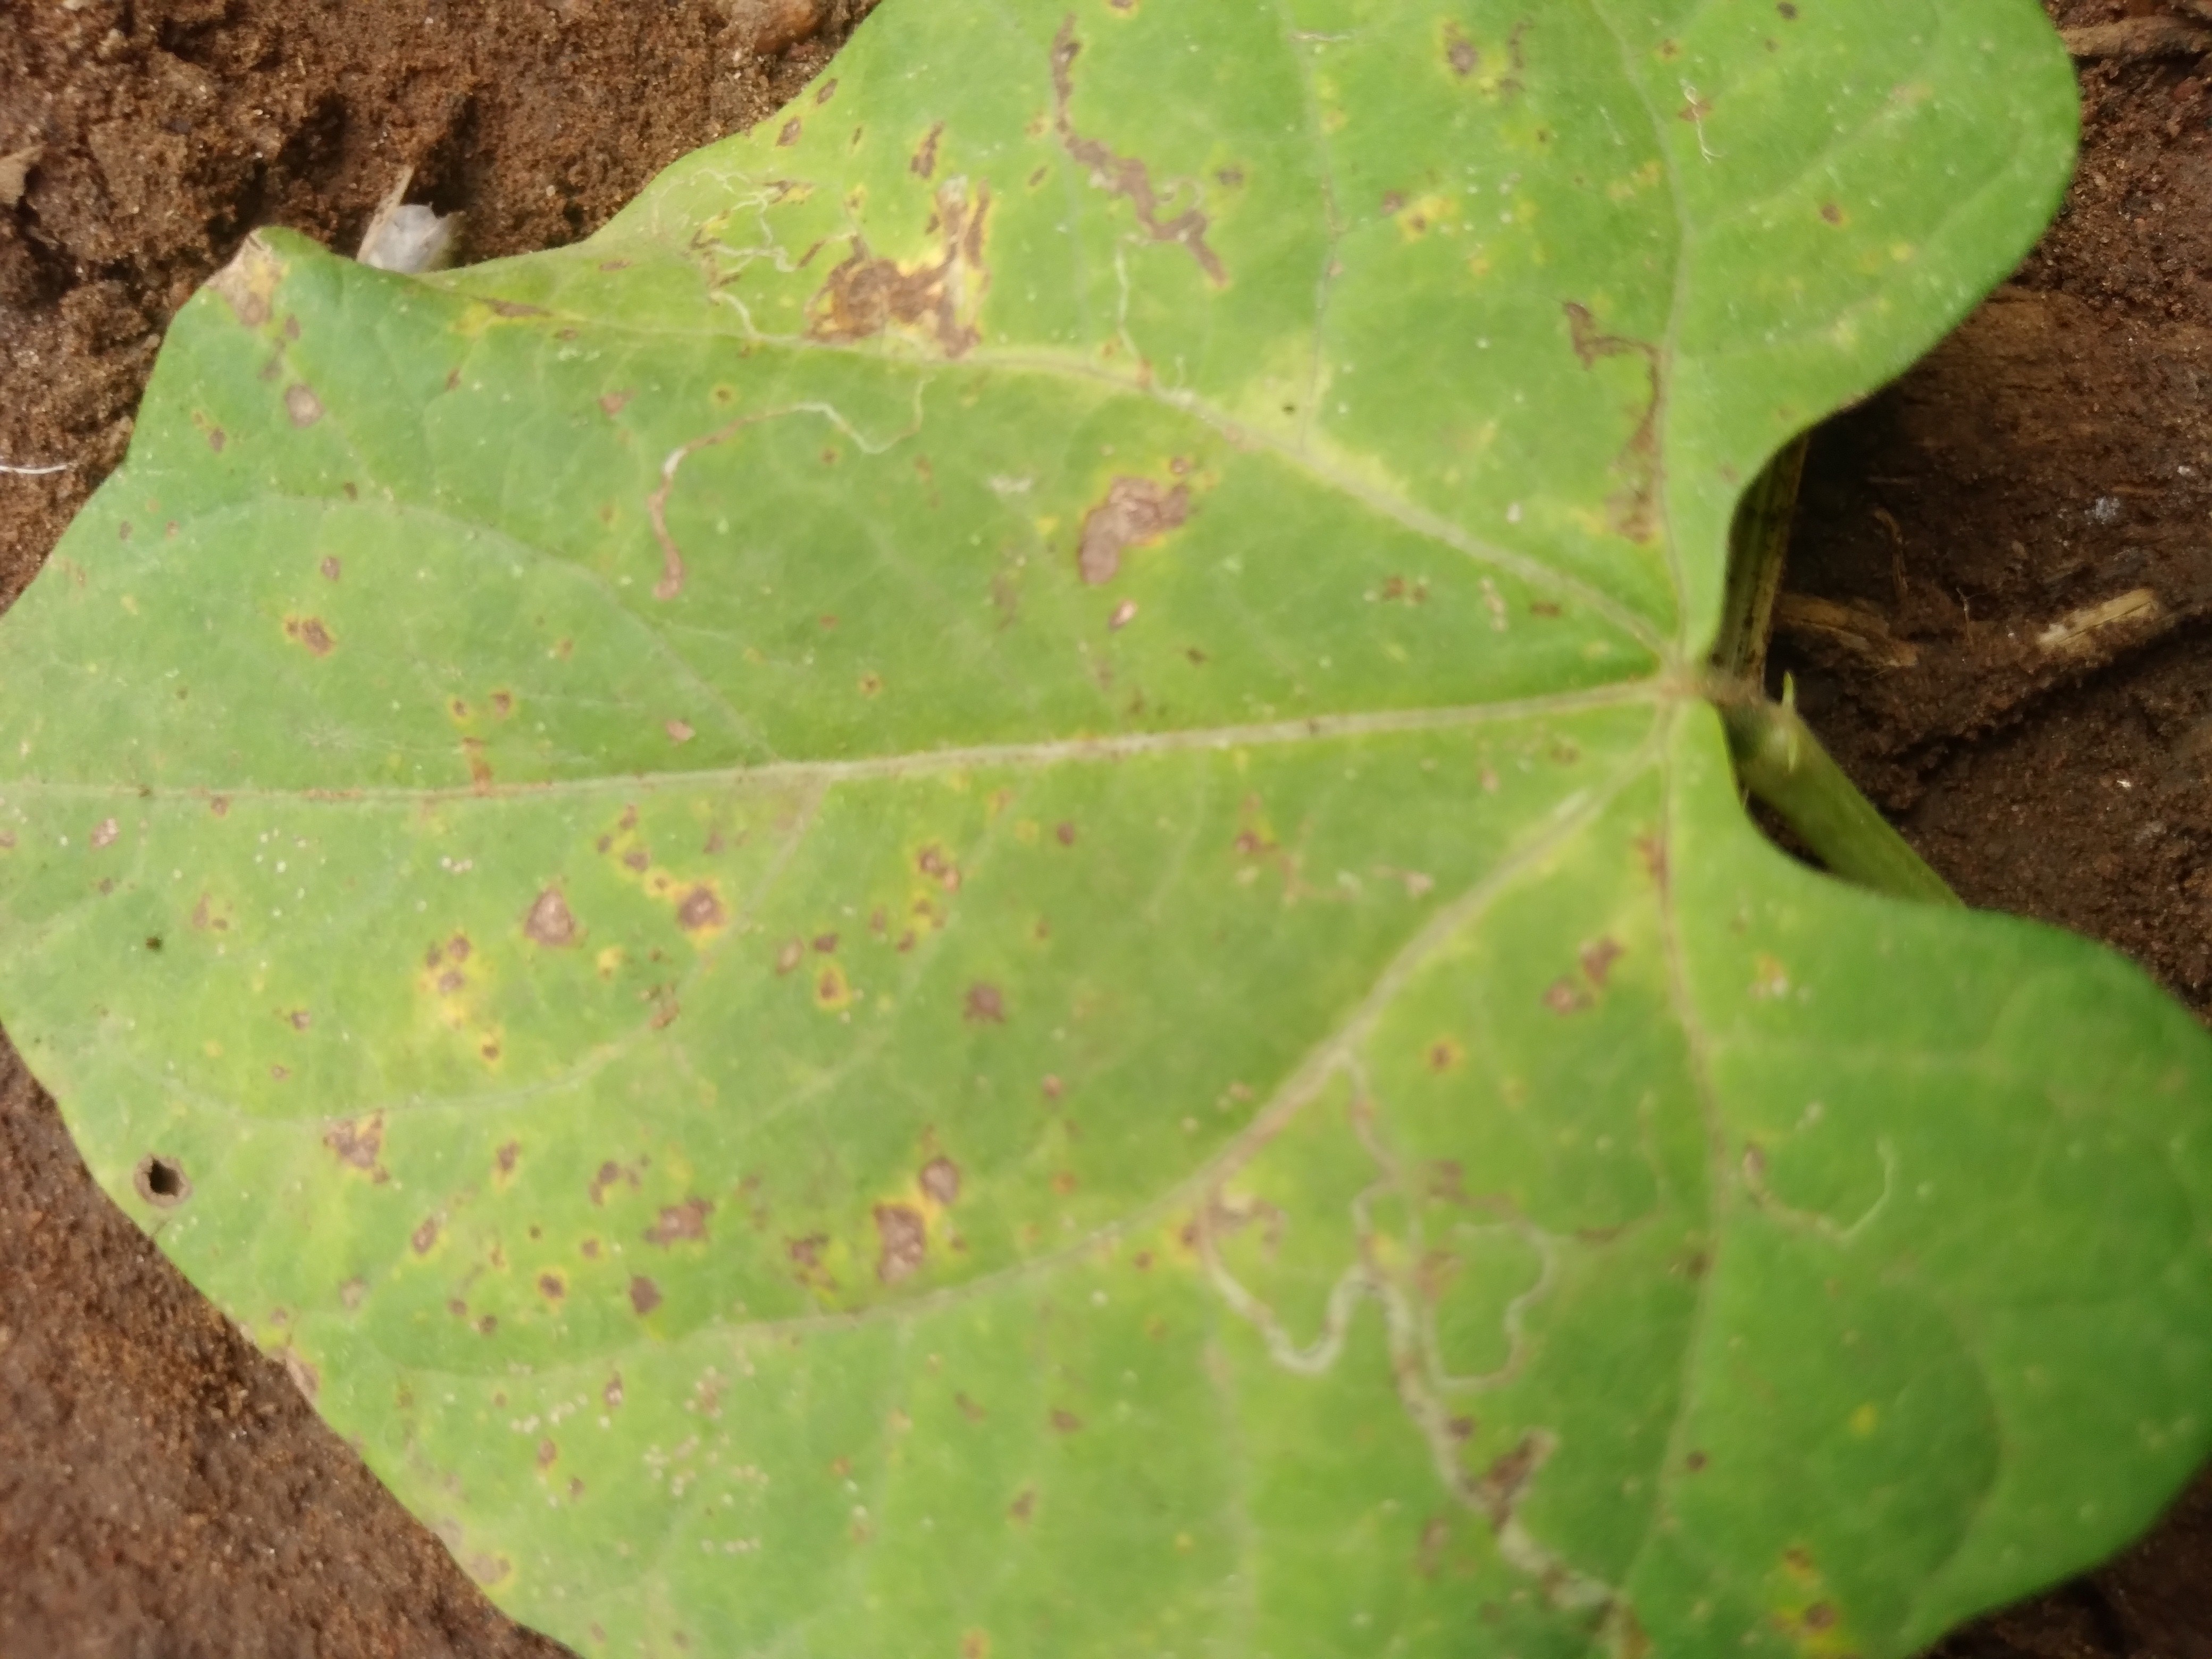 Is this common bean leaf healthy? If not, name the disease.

rust
